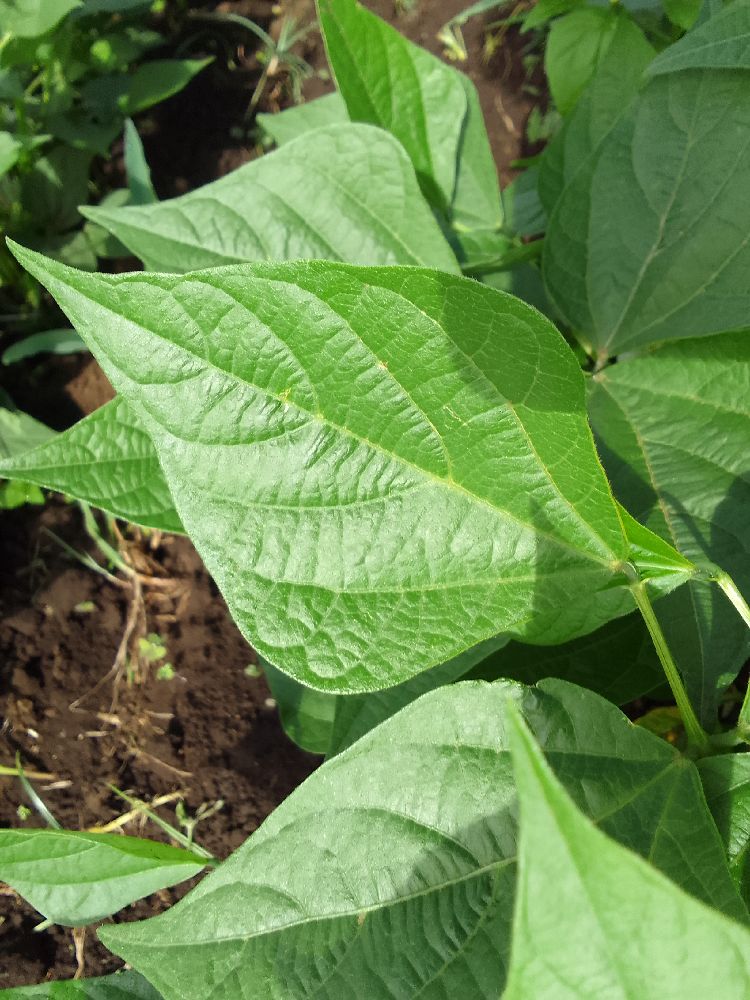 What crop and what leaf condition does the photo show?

common bean, healthy
